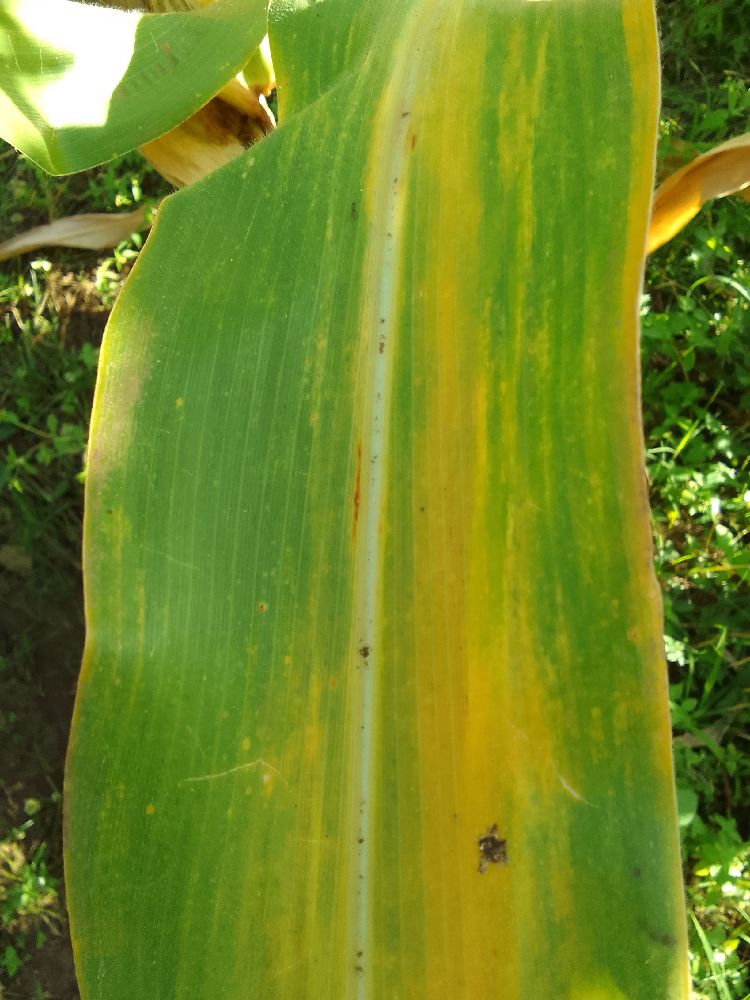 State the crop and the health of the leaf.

maize, maize lethal necrosis
